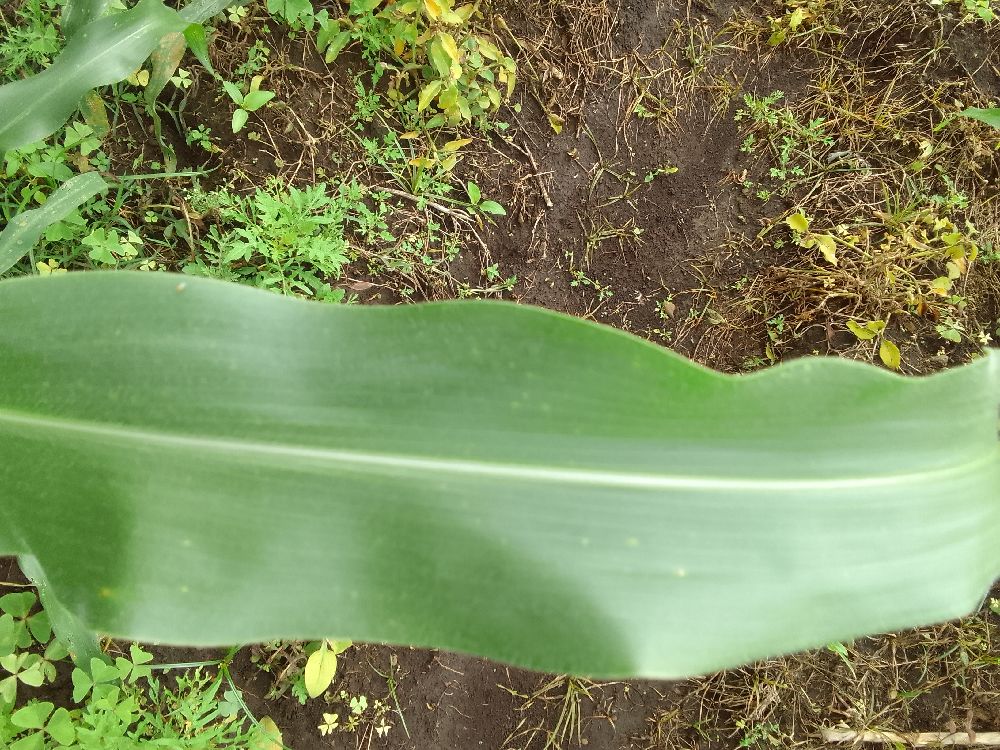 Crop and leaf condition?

maize, healthy
